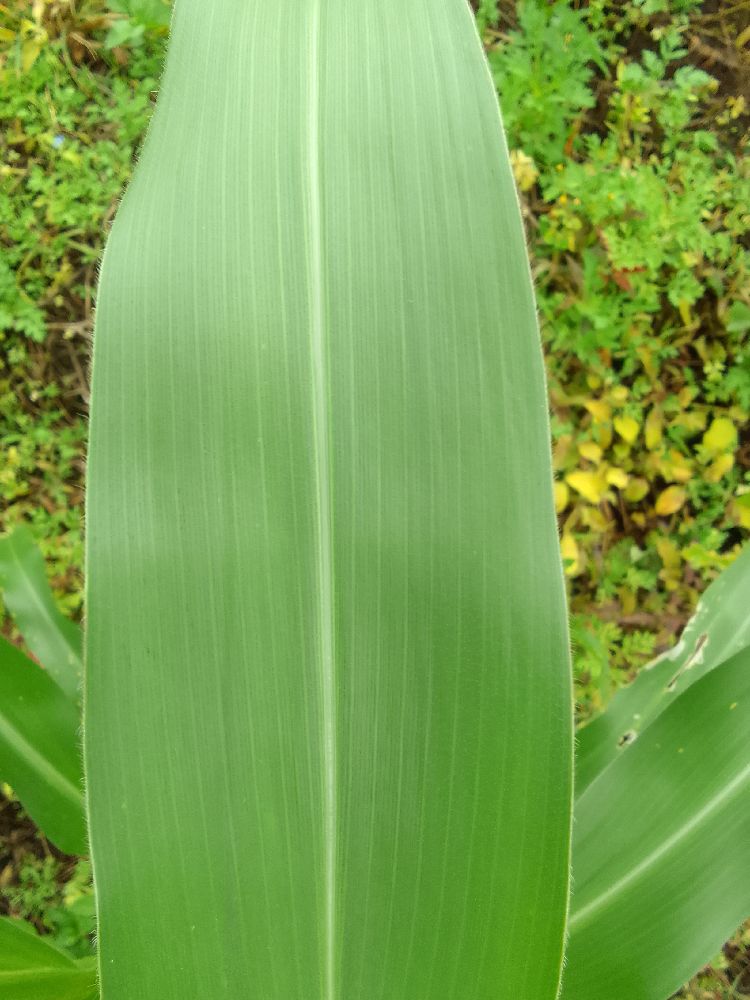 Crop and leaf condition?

maize, healthy
